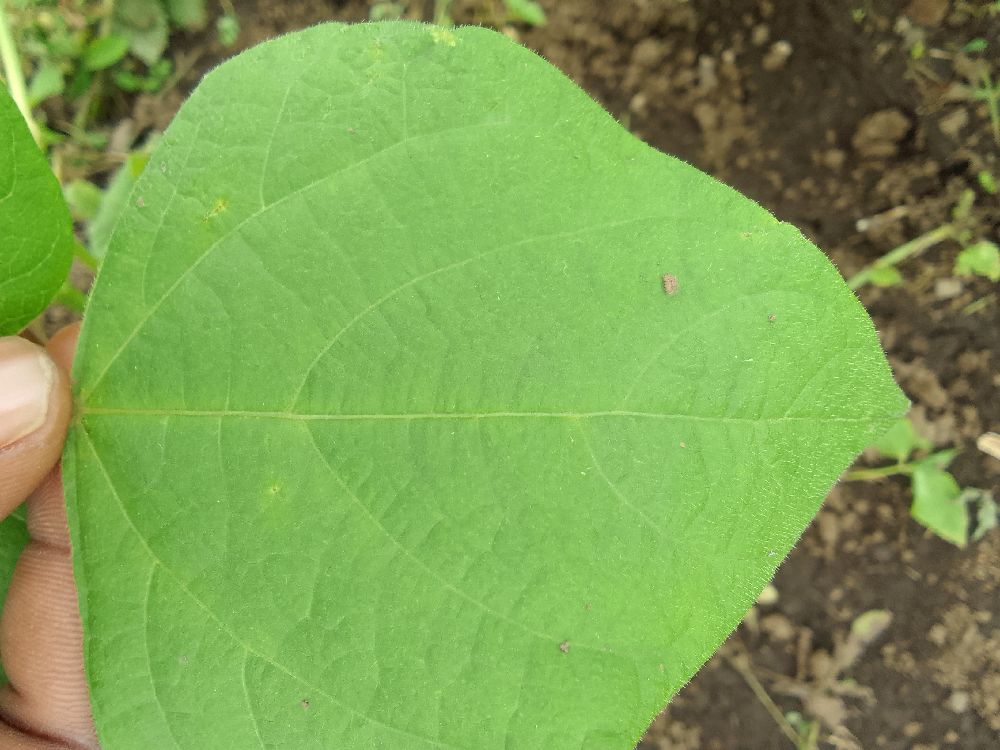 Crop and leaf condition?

common bean, healthy
